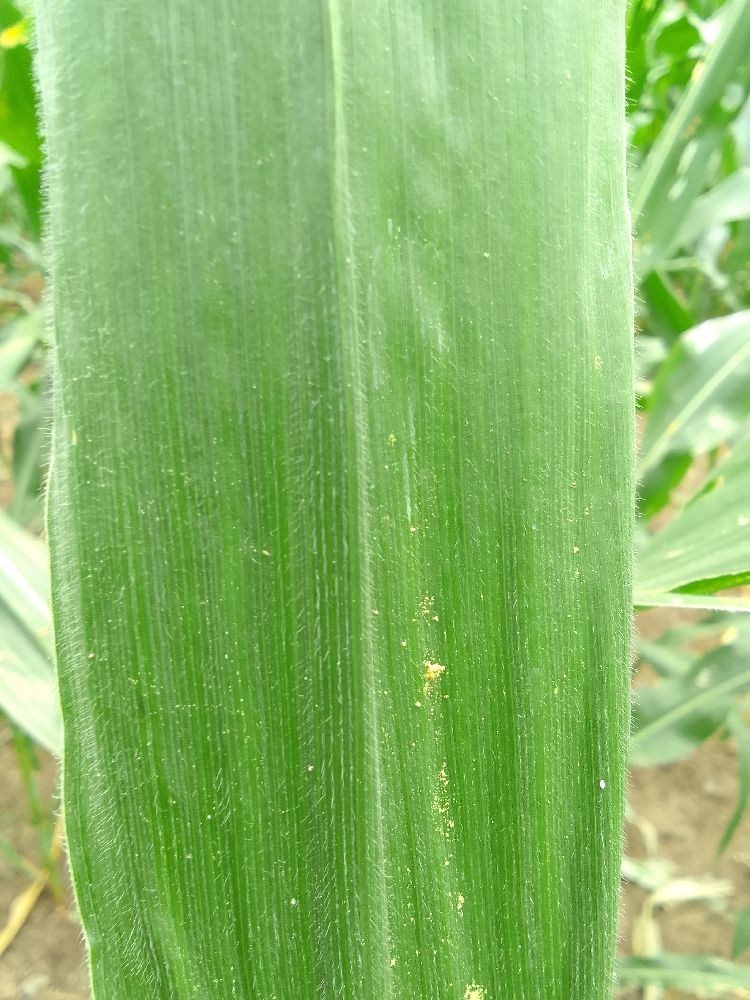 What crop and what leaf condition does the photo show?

maize, healthy
